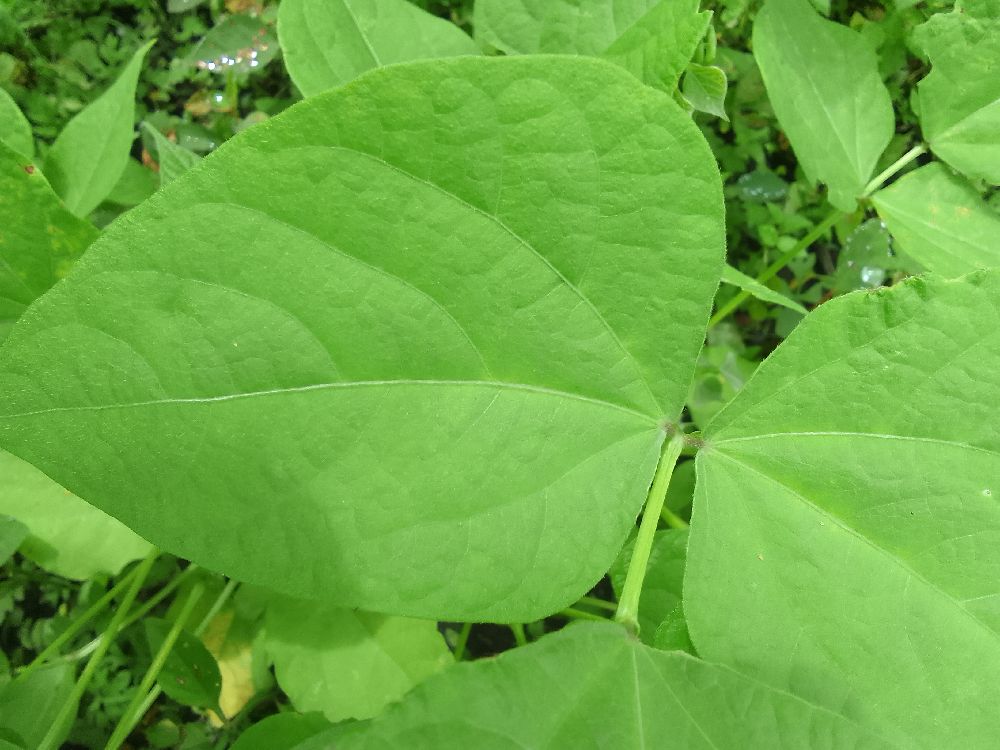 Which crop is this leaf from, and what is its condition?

common bean, healthy
